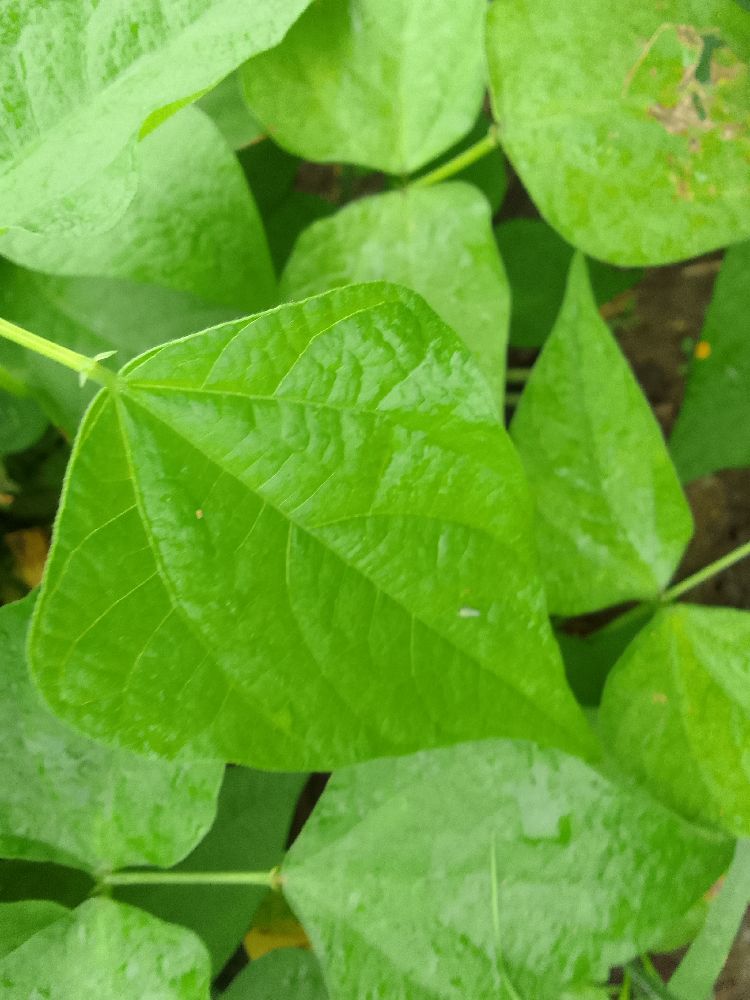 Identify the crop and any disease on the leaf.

common bean, healthy
